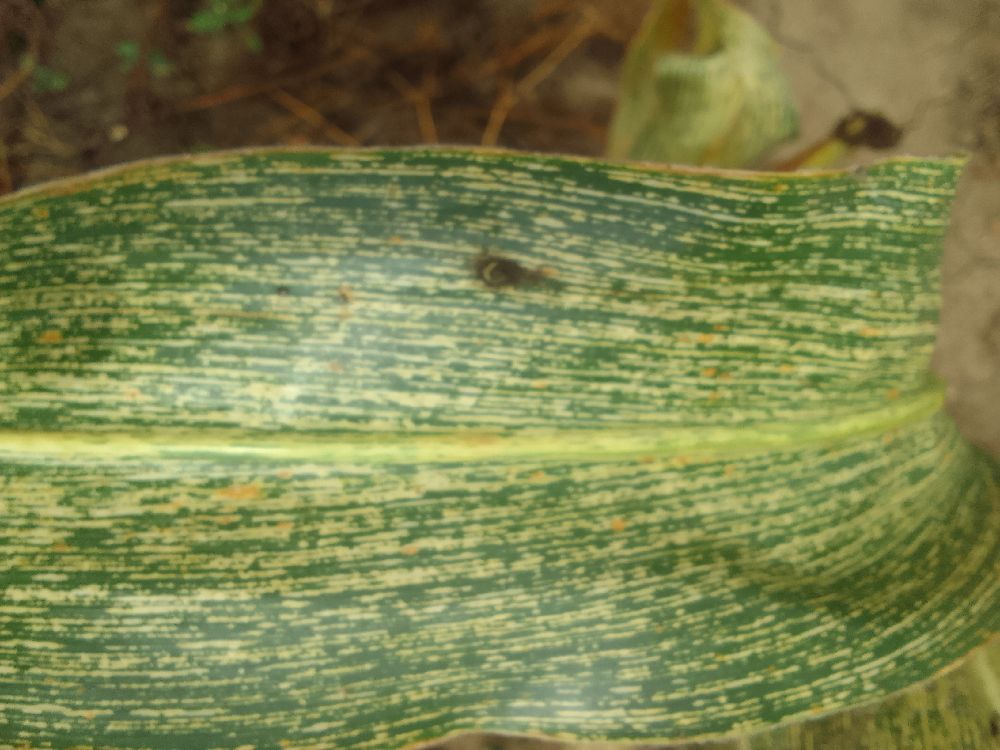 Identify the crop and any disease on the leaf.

maize, maize streak virus
